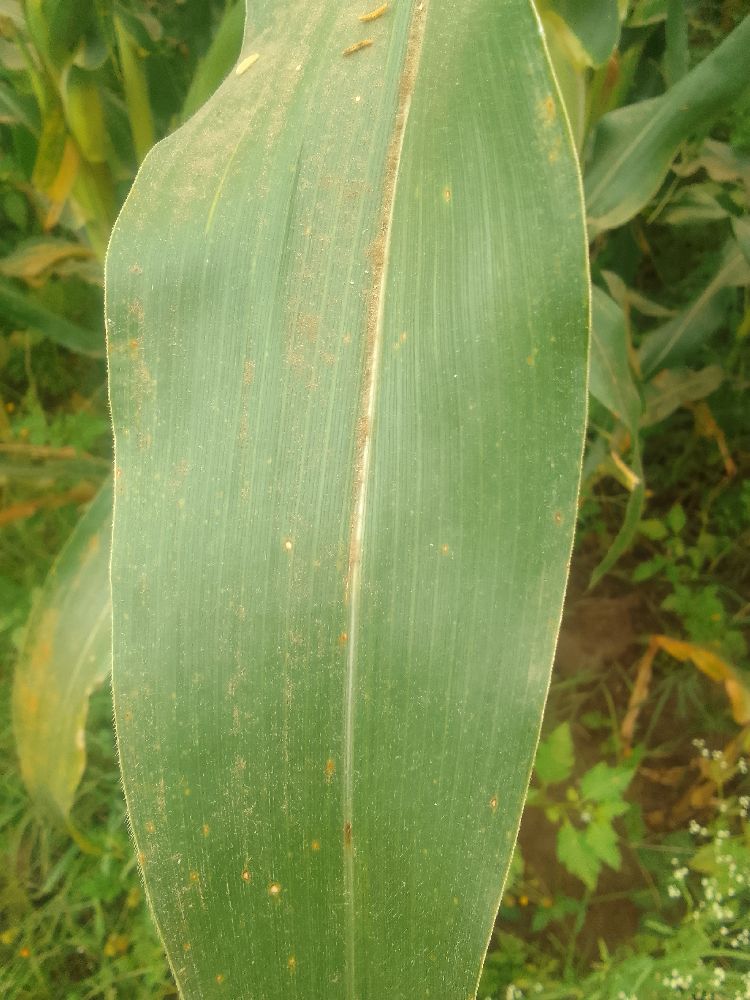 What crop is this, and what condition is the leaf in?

maize, healthy
